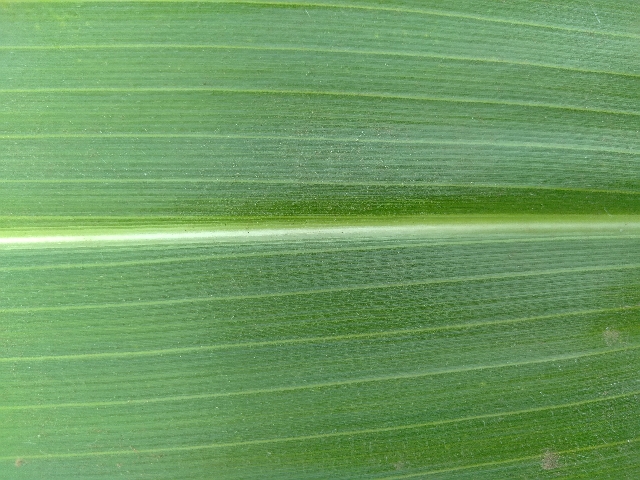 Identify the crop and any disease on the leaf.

maize, healthy
